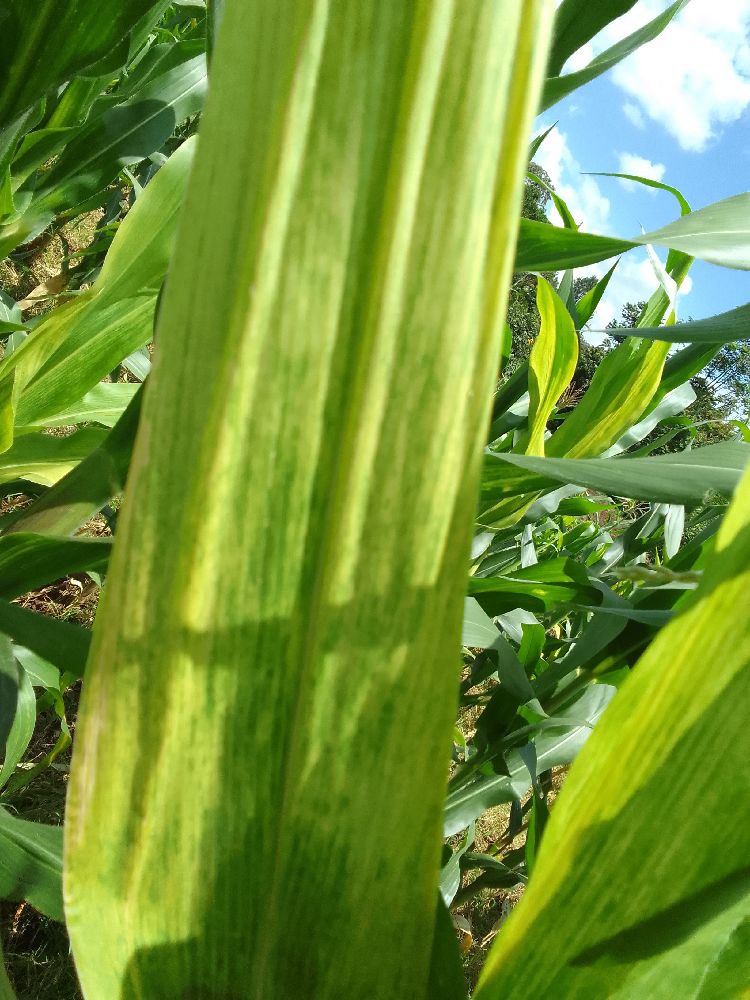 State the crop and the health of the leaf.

maize, maize lethal necrosis
